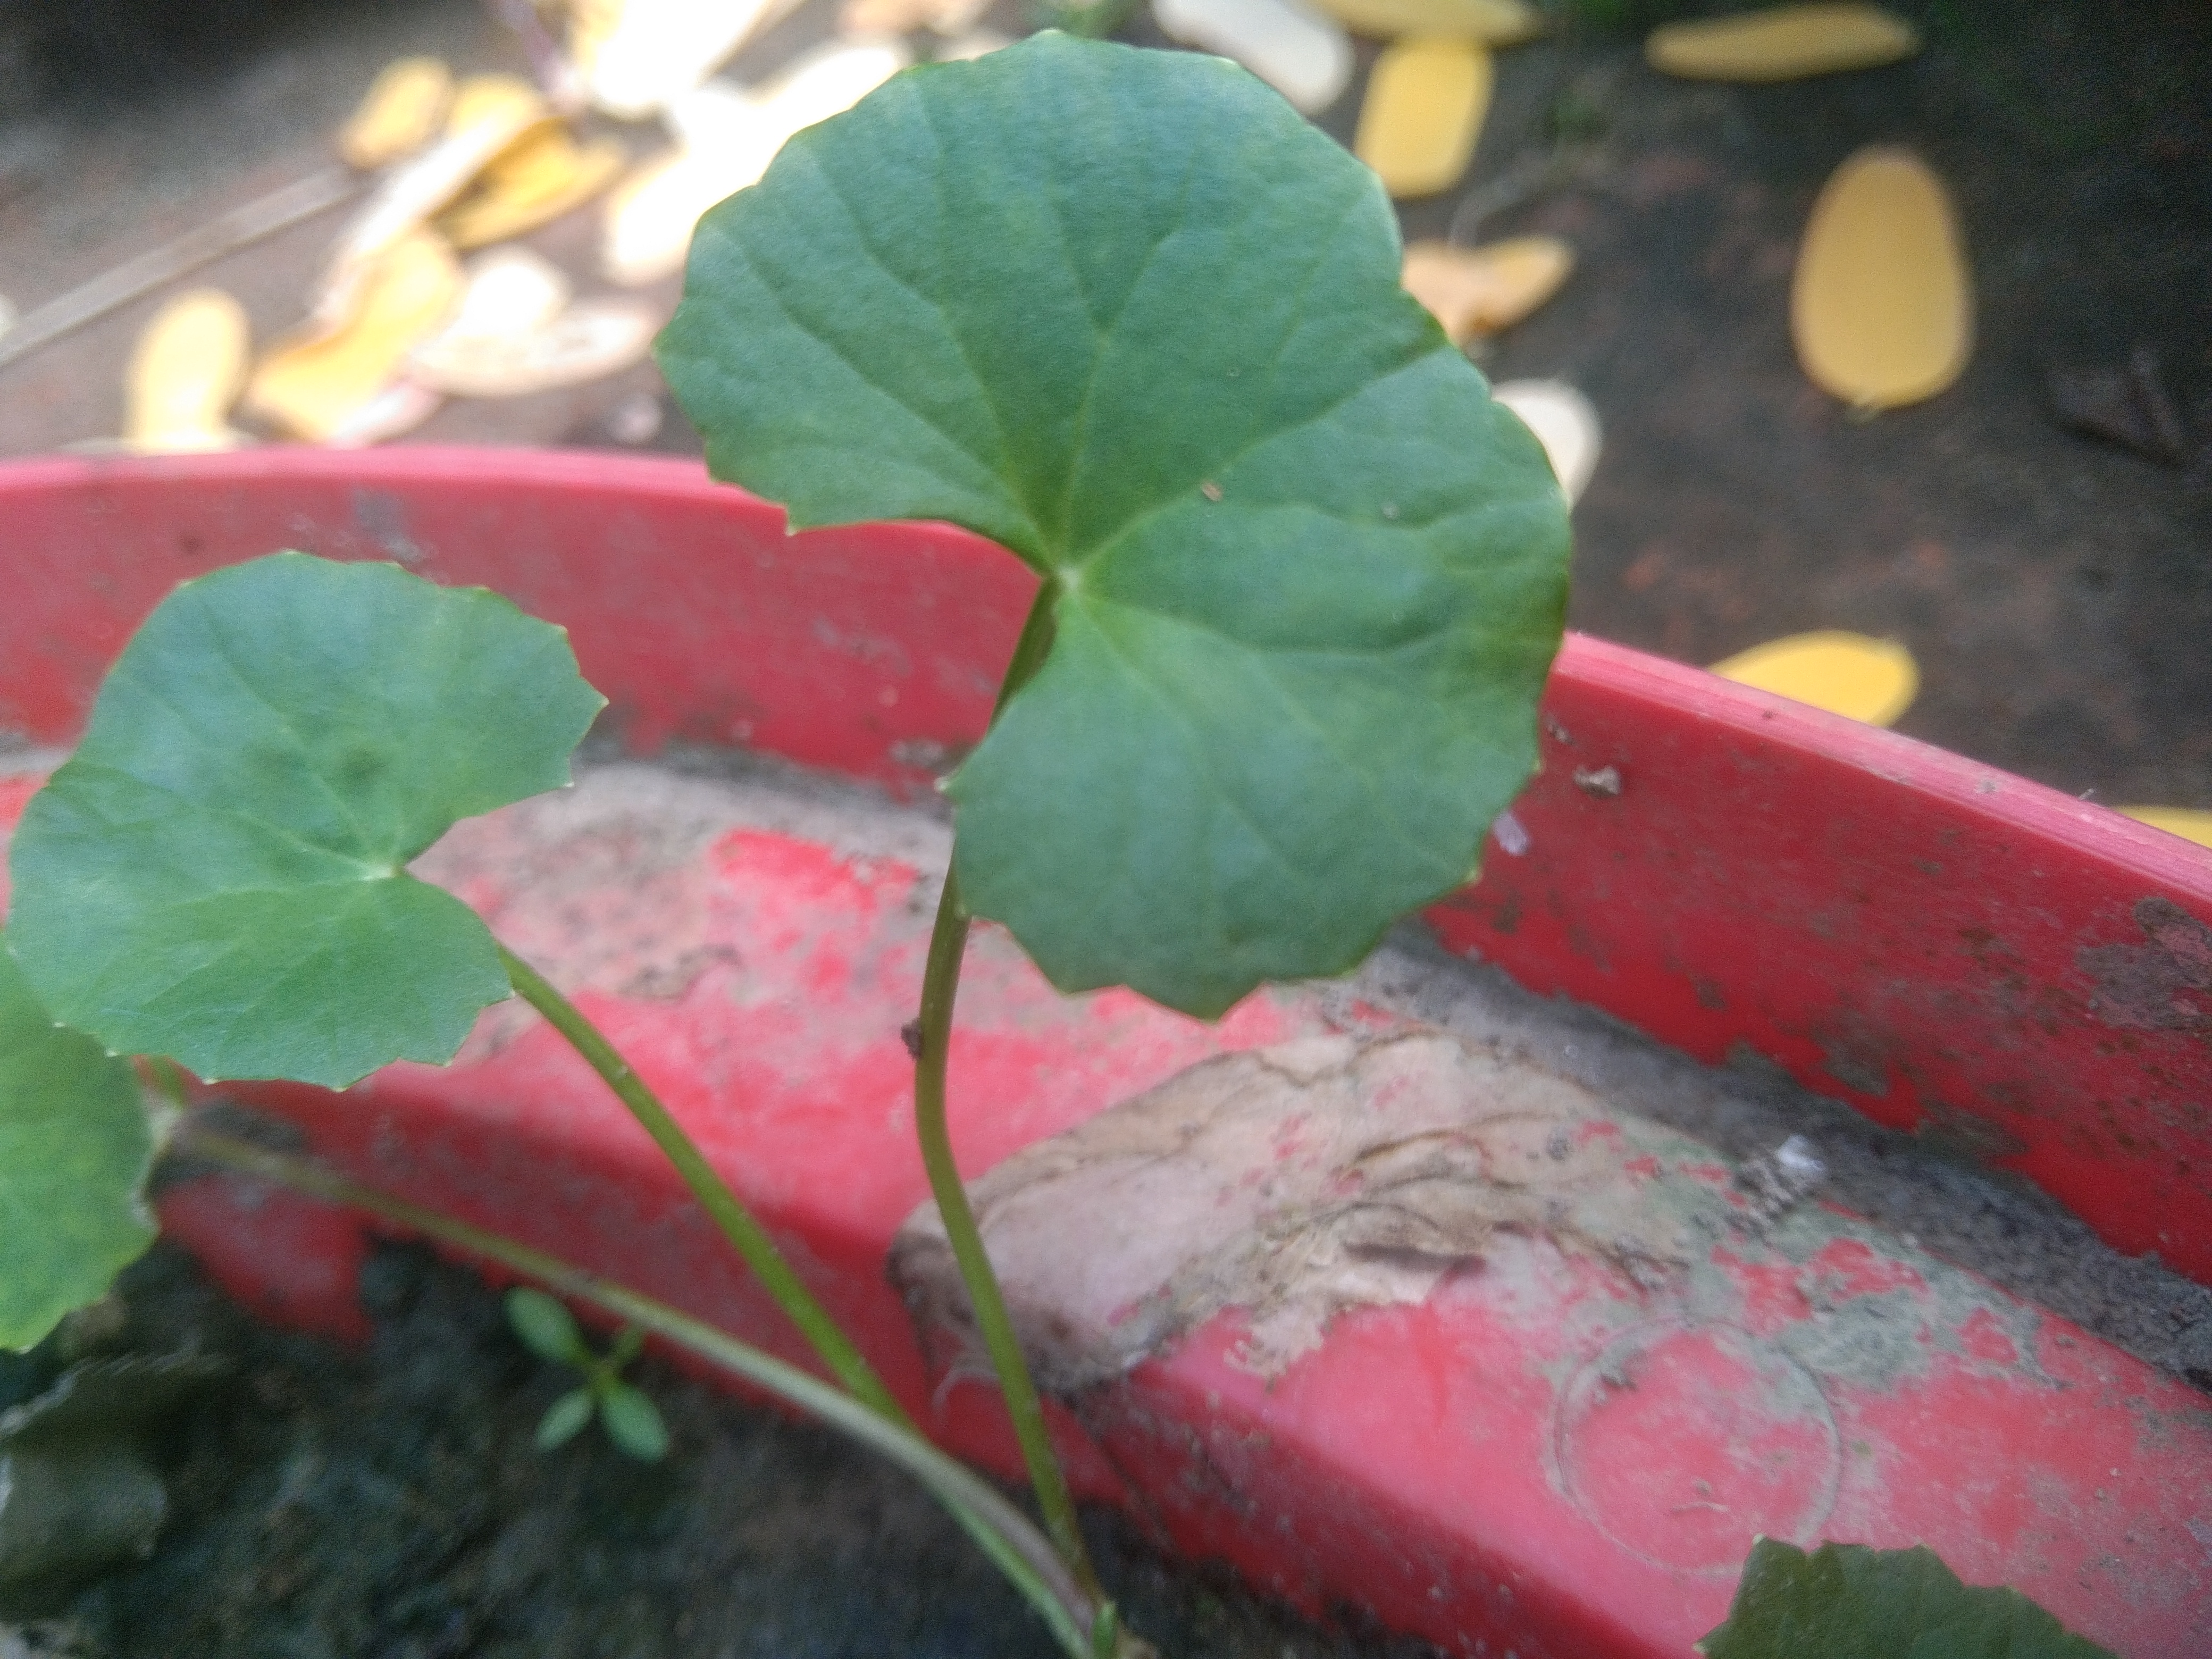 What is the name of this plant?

thankuni
